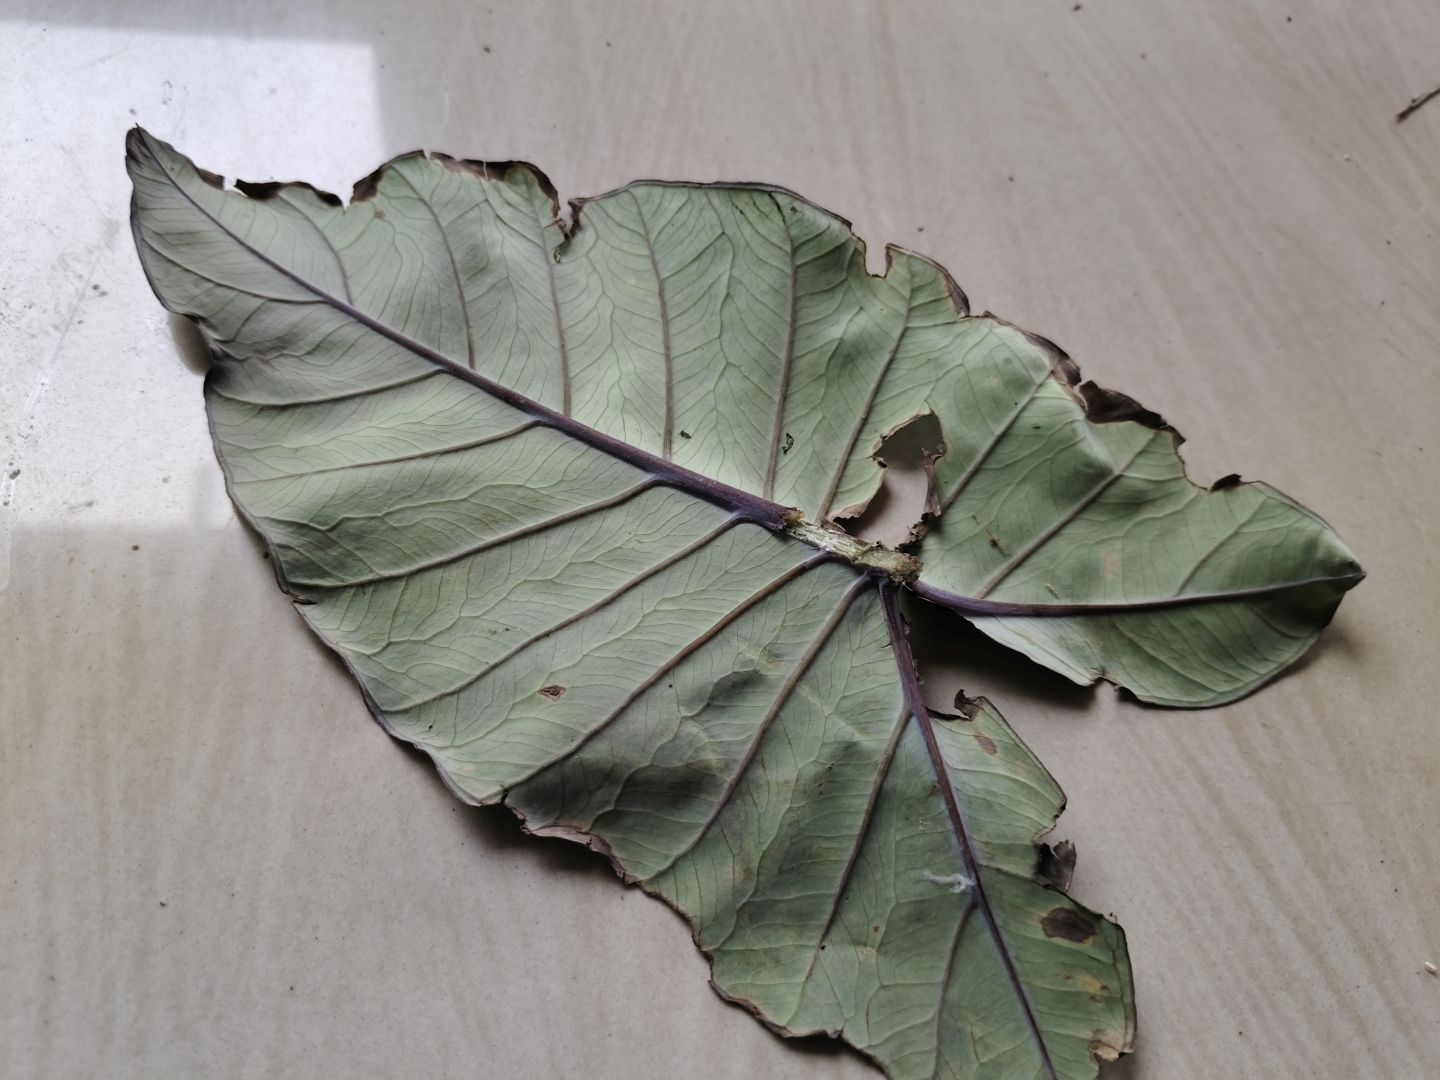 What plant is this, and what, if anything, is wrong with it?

taro, leaf blight
